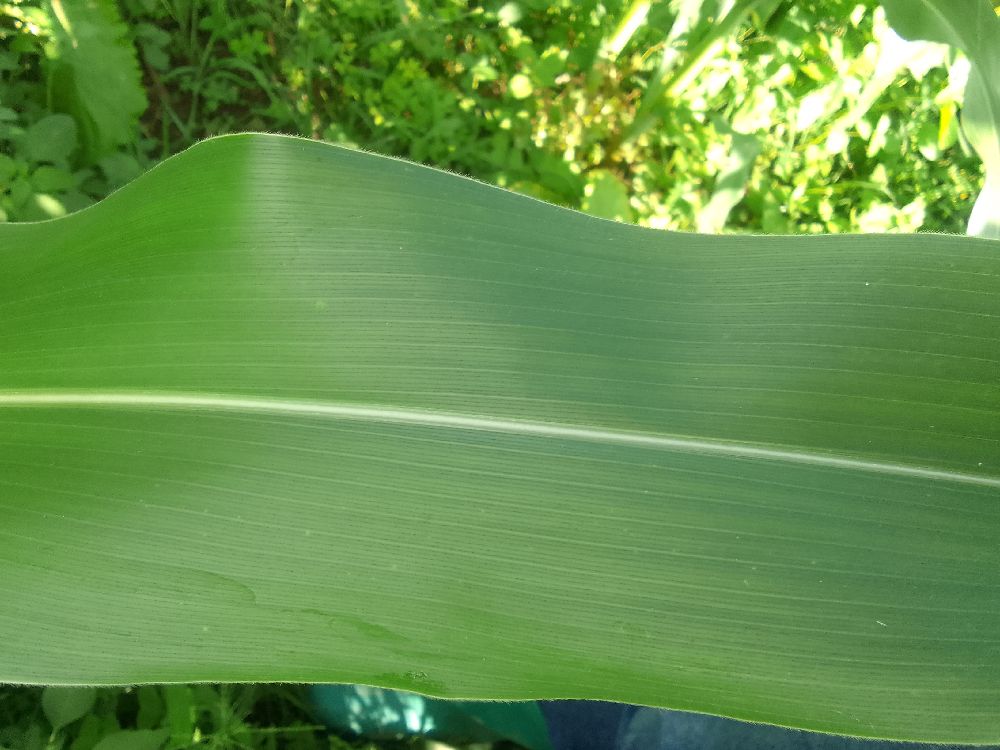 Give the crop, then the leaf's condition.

maize, healthy
